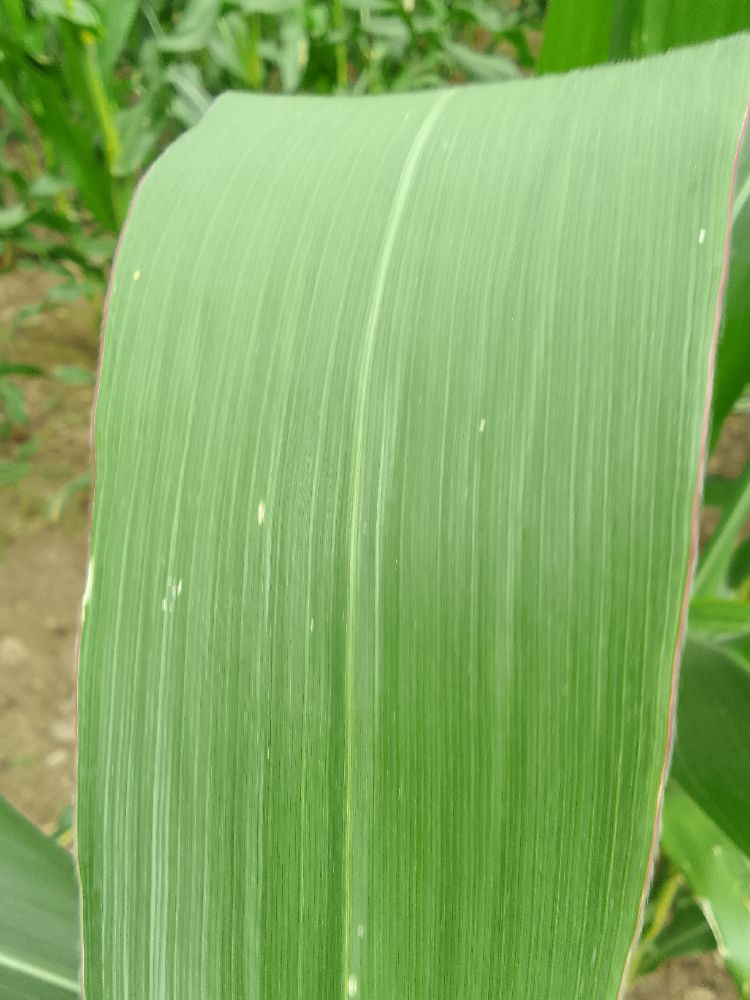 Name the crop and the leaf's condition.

maize, healthy
